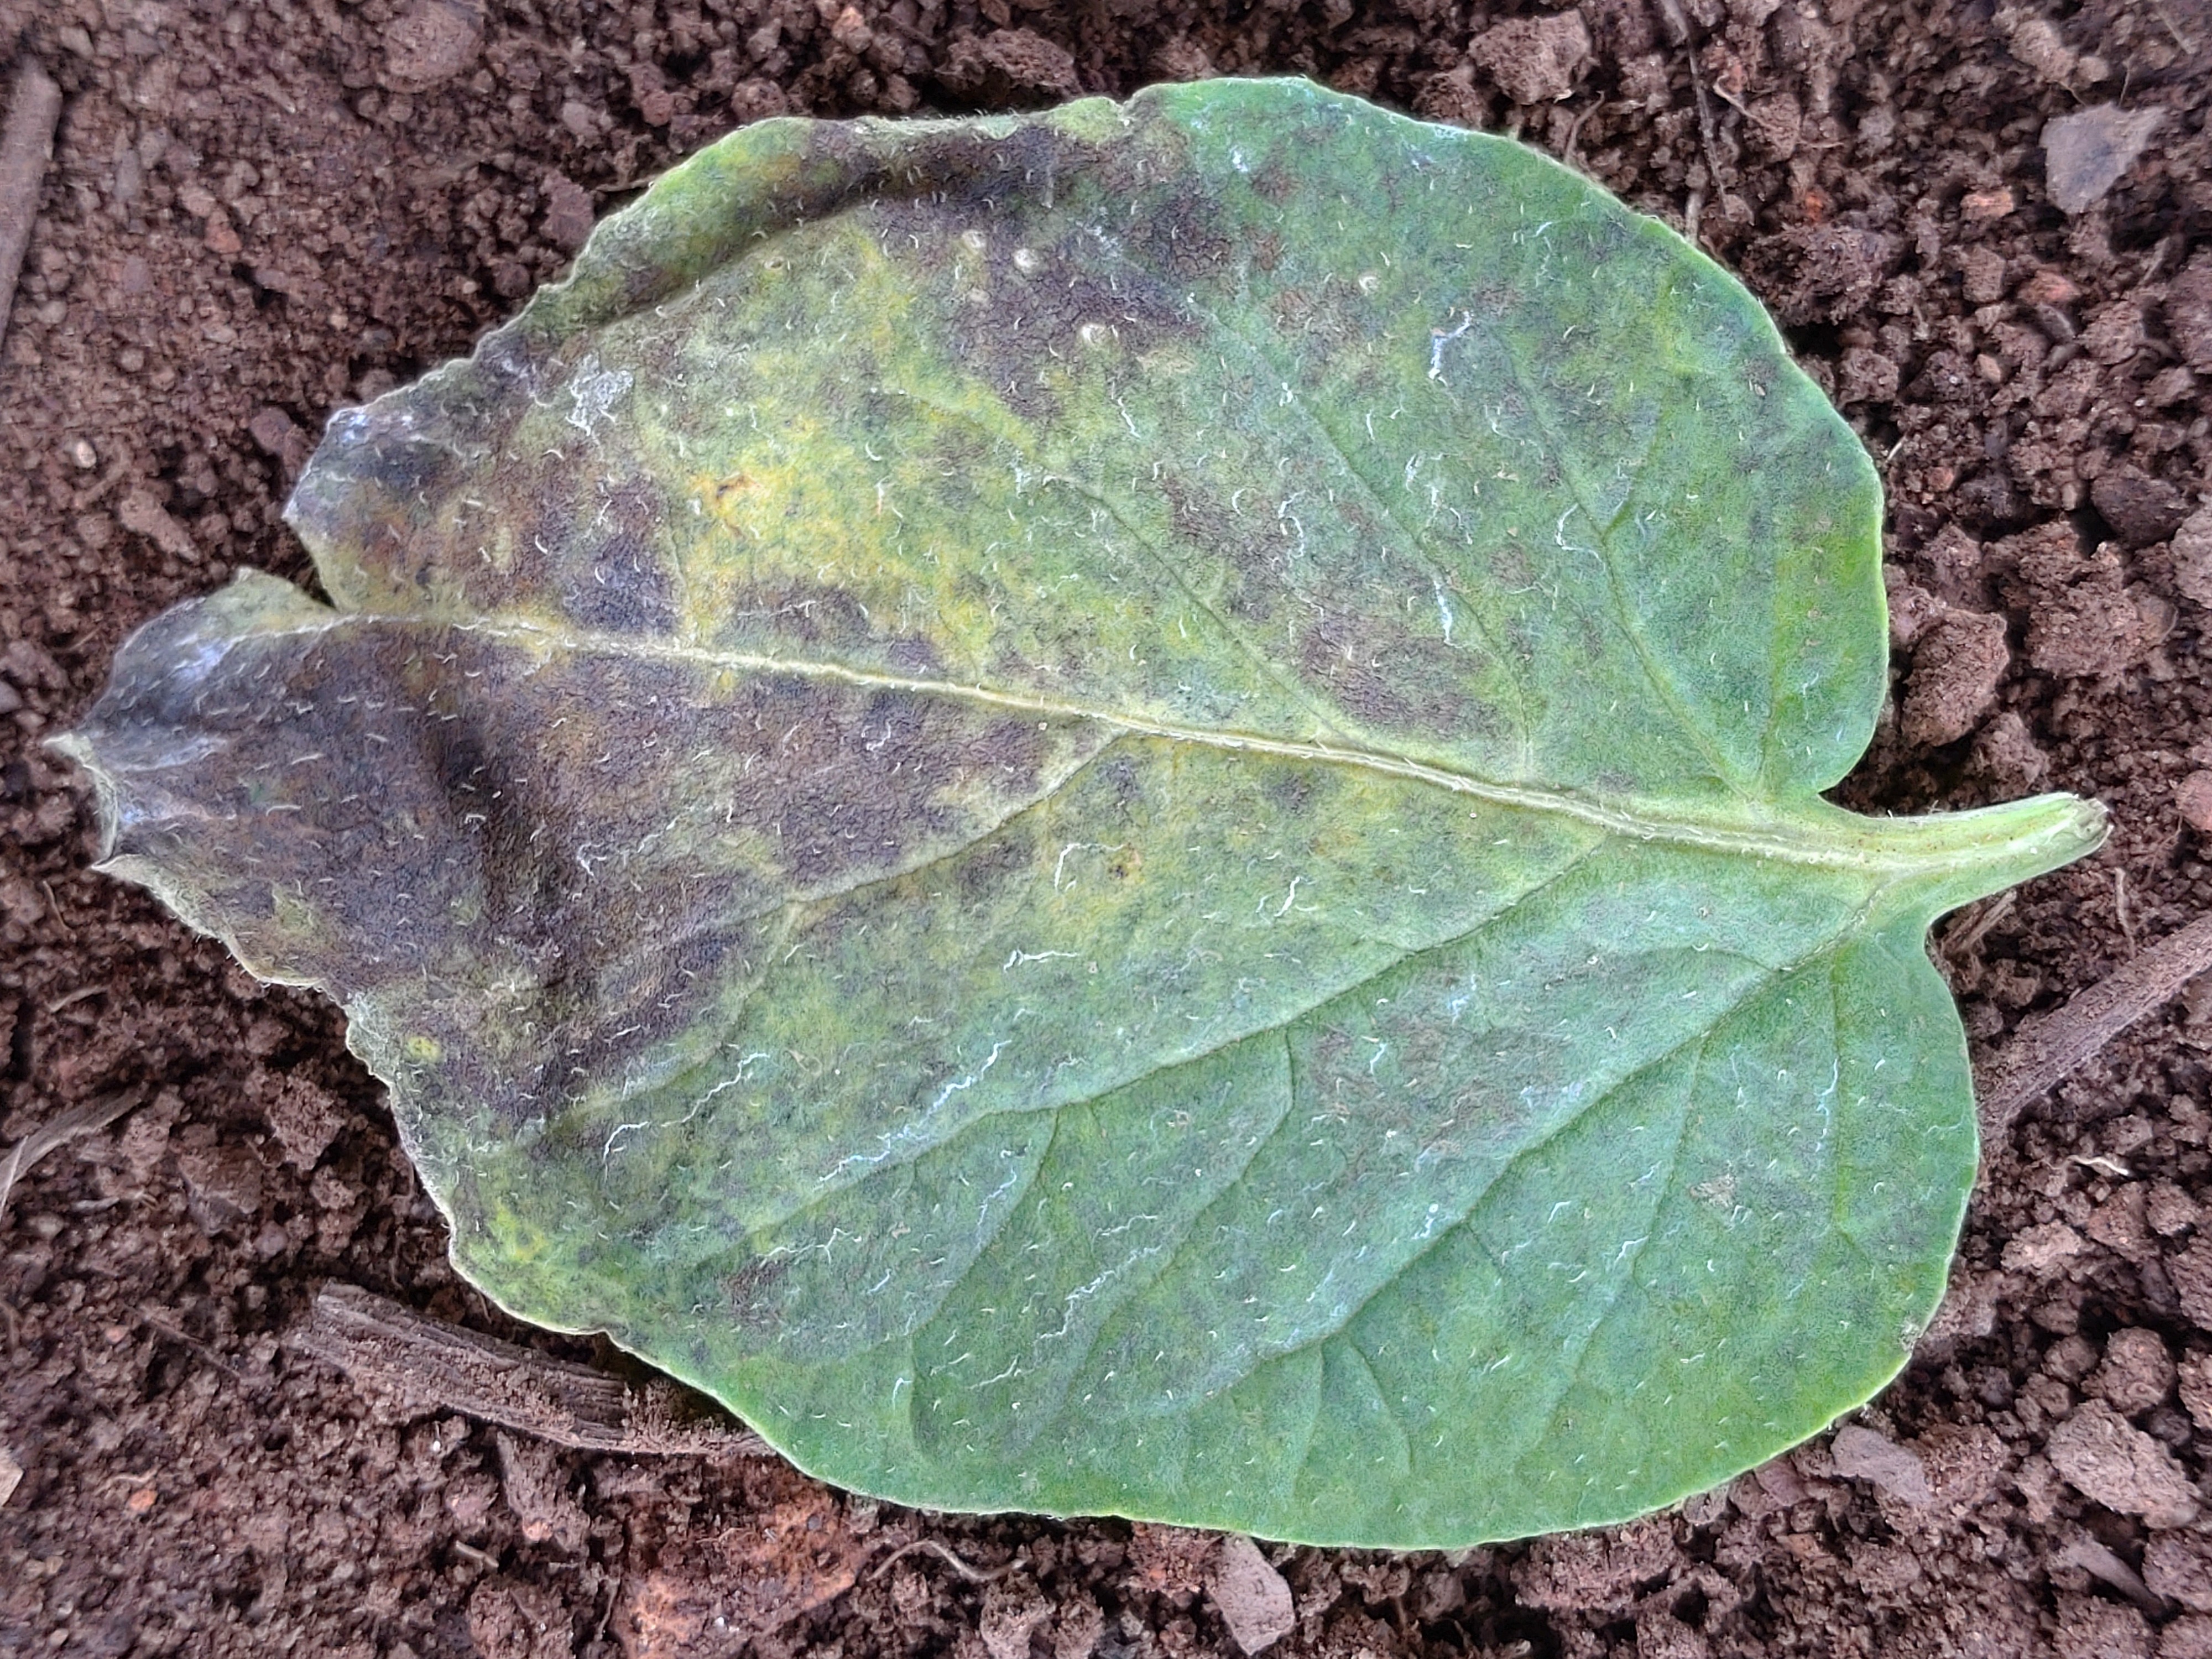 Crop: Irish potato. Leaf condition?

late blight
